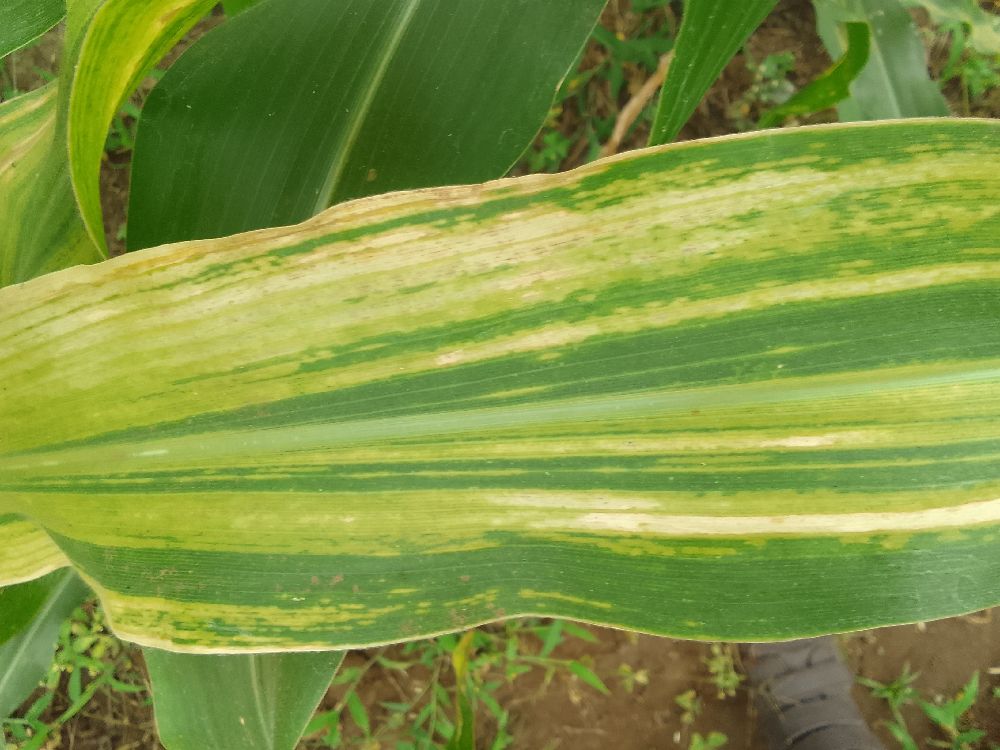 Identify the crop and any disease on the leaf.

maize, maize lethal necrosis
